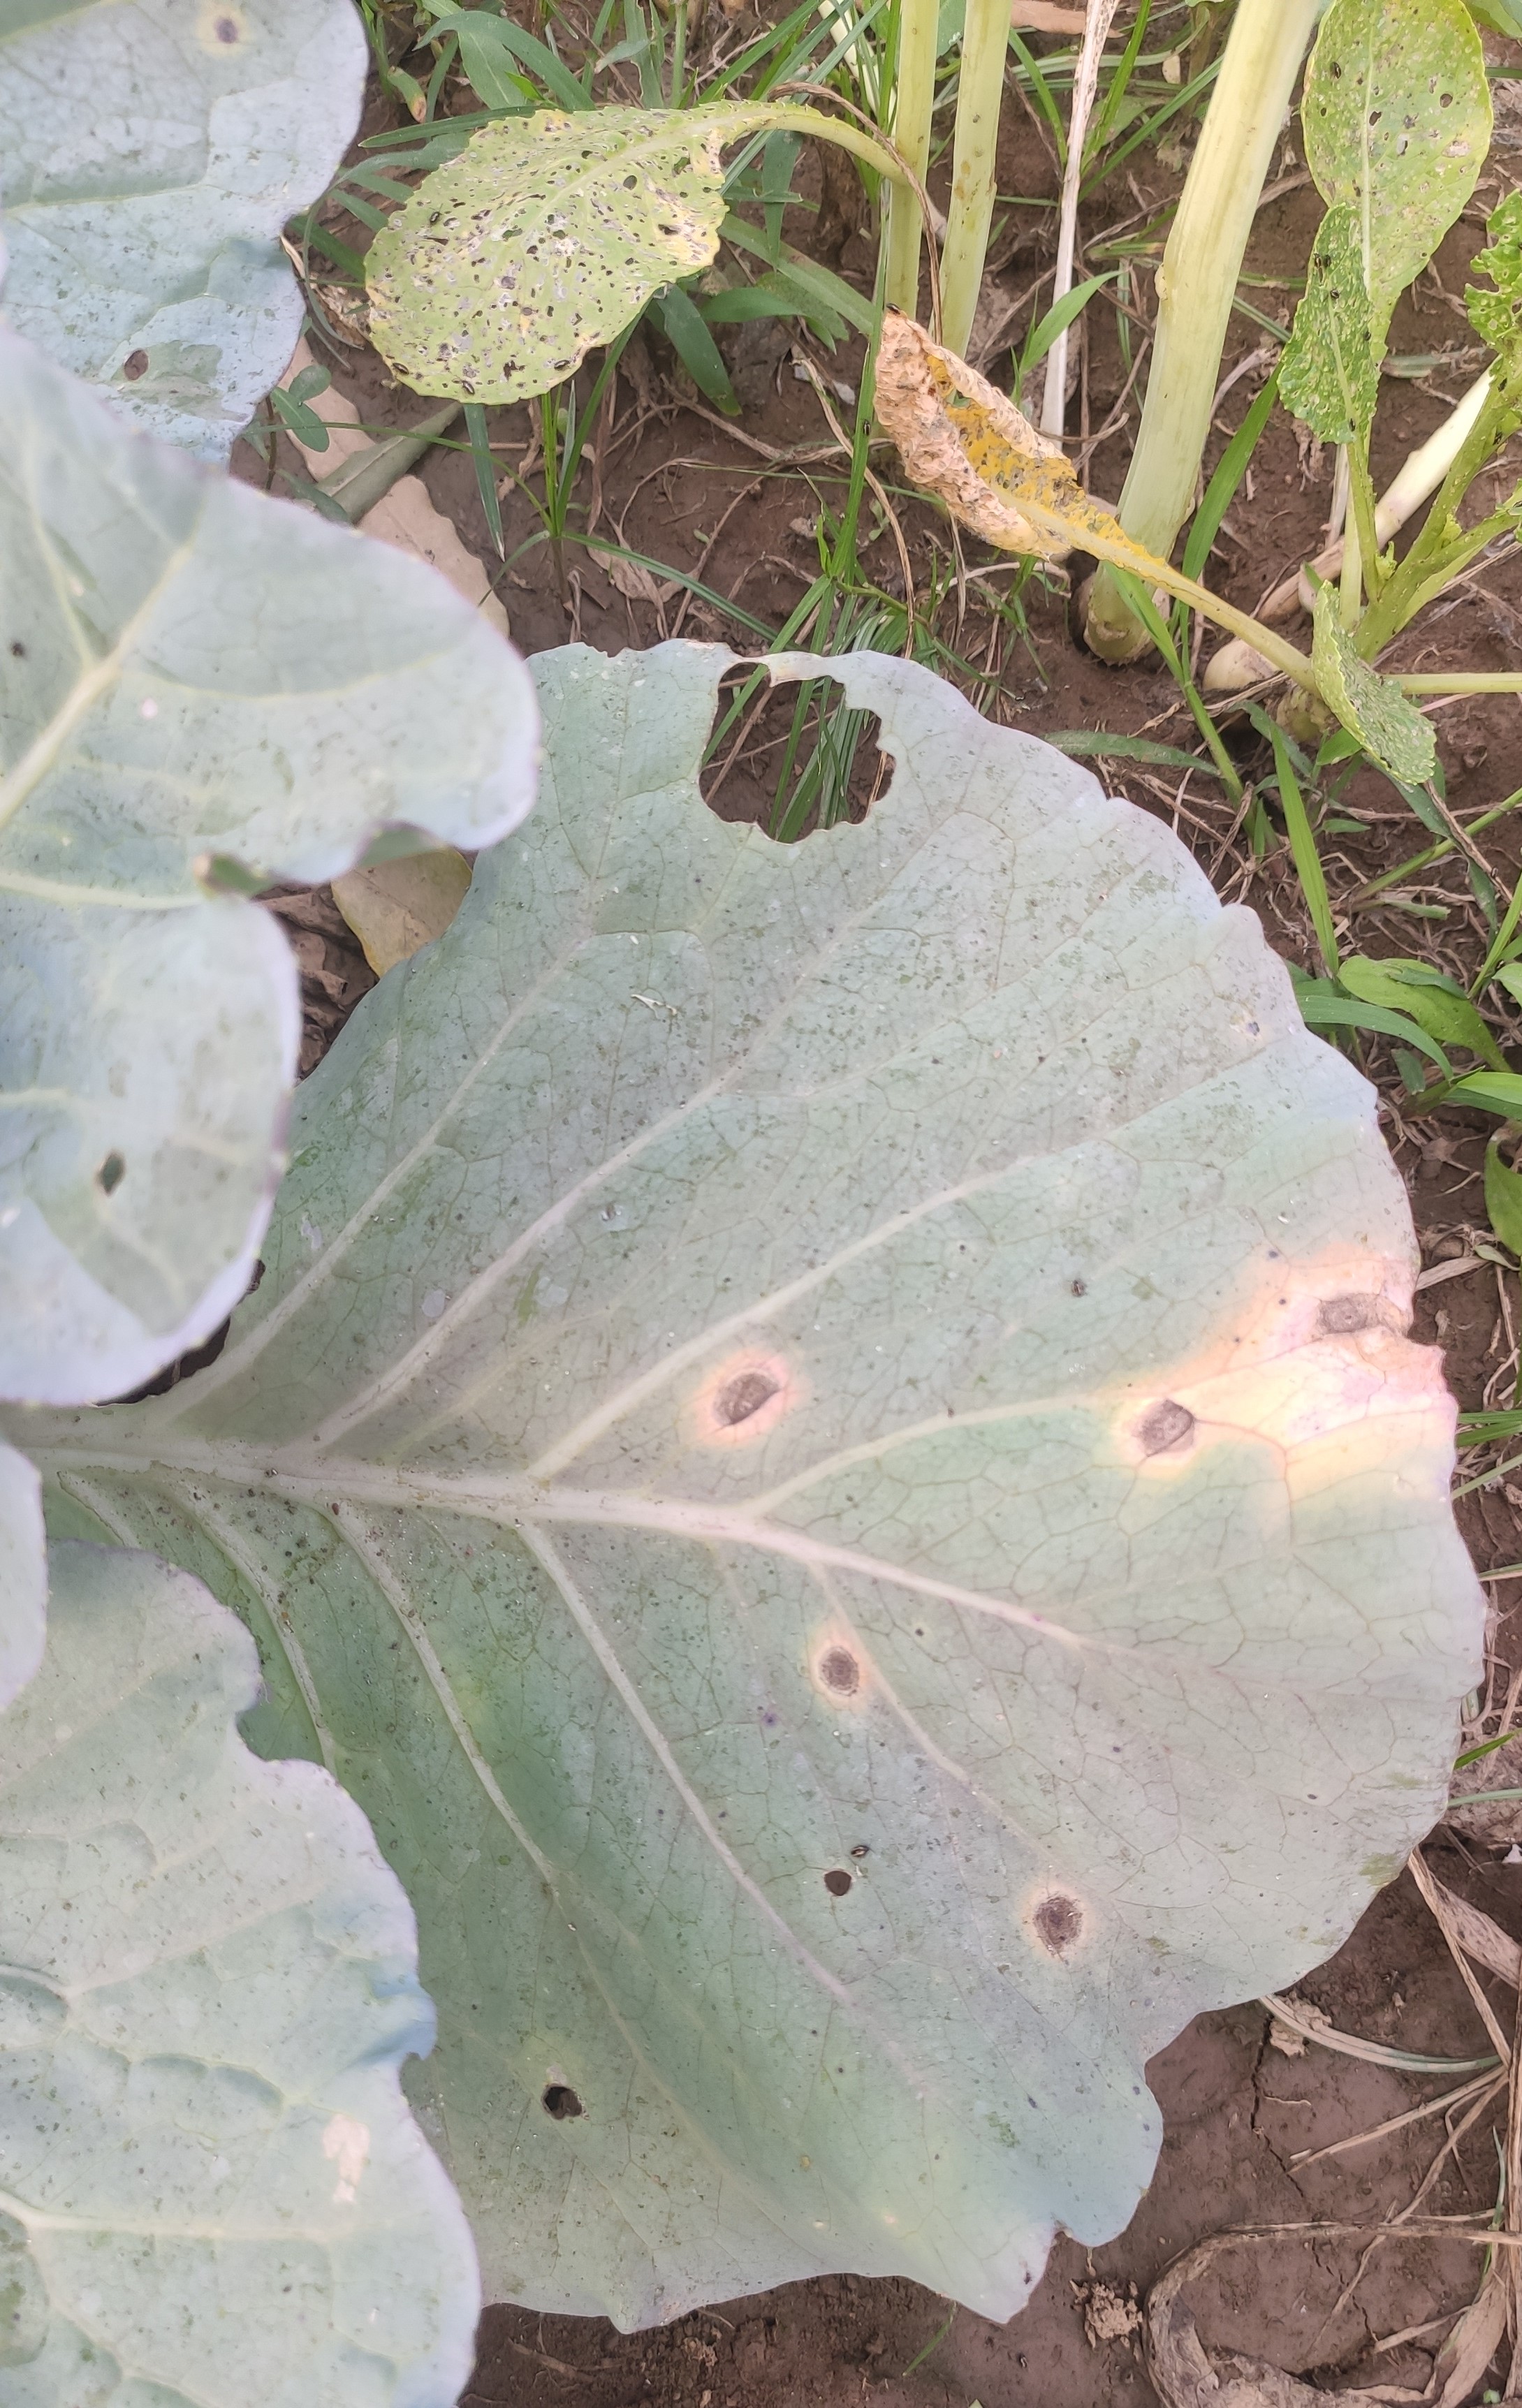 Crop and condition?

cabbage, alternaria
